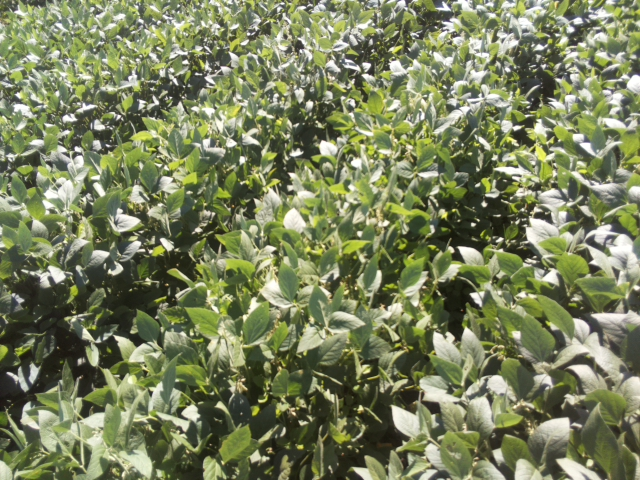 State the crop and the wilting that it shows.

soybean, leaflets folding inward at secondary pulvinus with no turgor loss in leaflets or petioles
